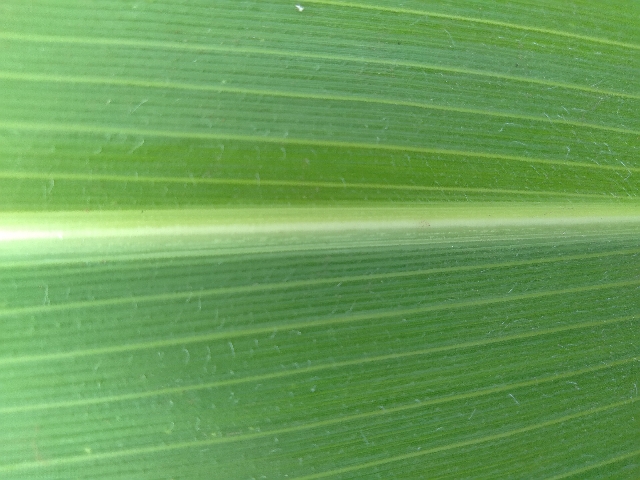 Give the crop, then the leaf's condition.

maize, healthy
